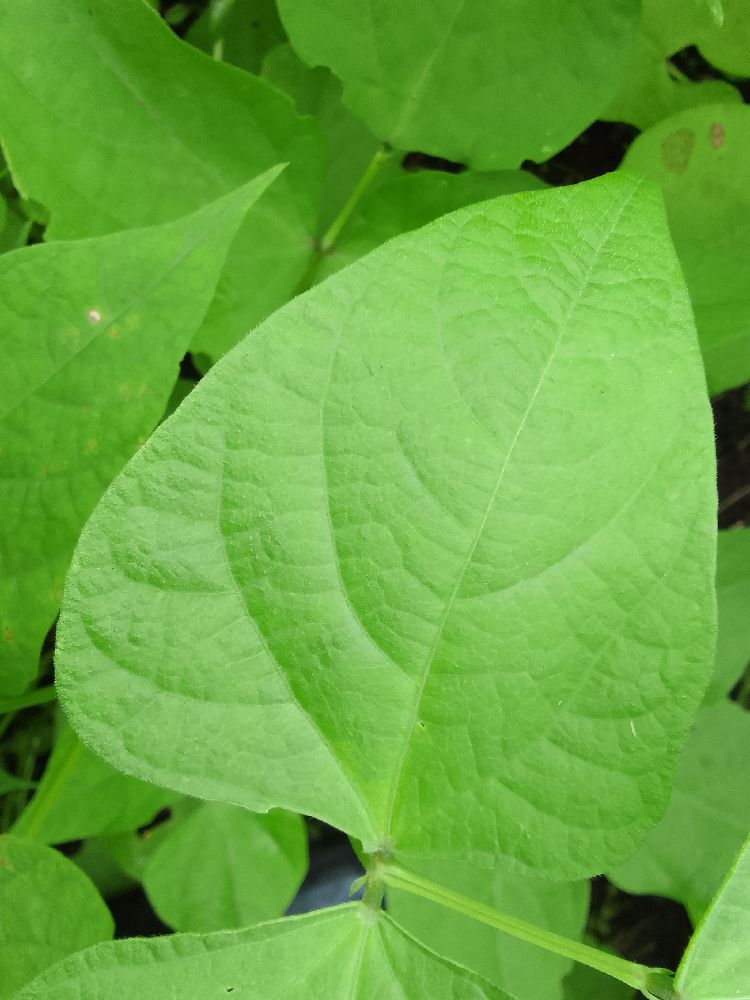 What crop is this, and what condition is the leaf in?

common bean, healthy
